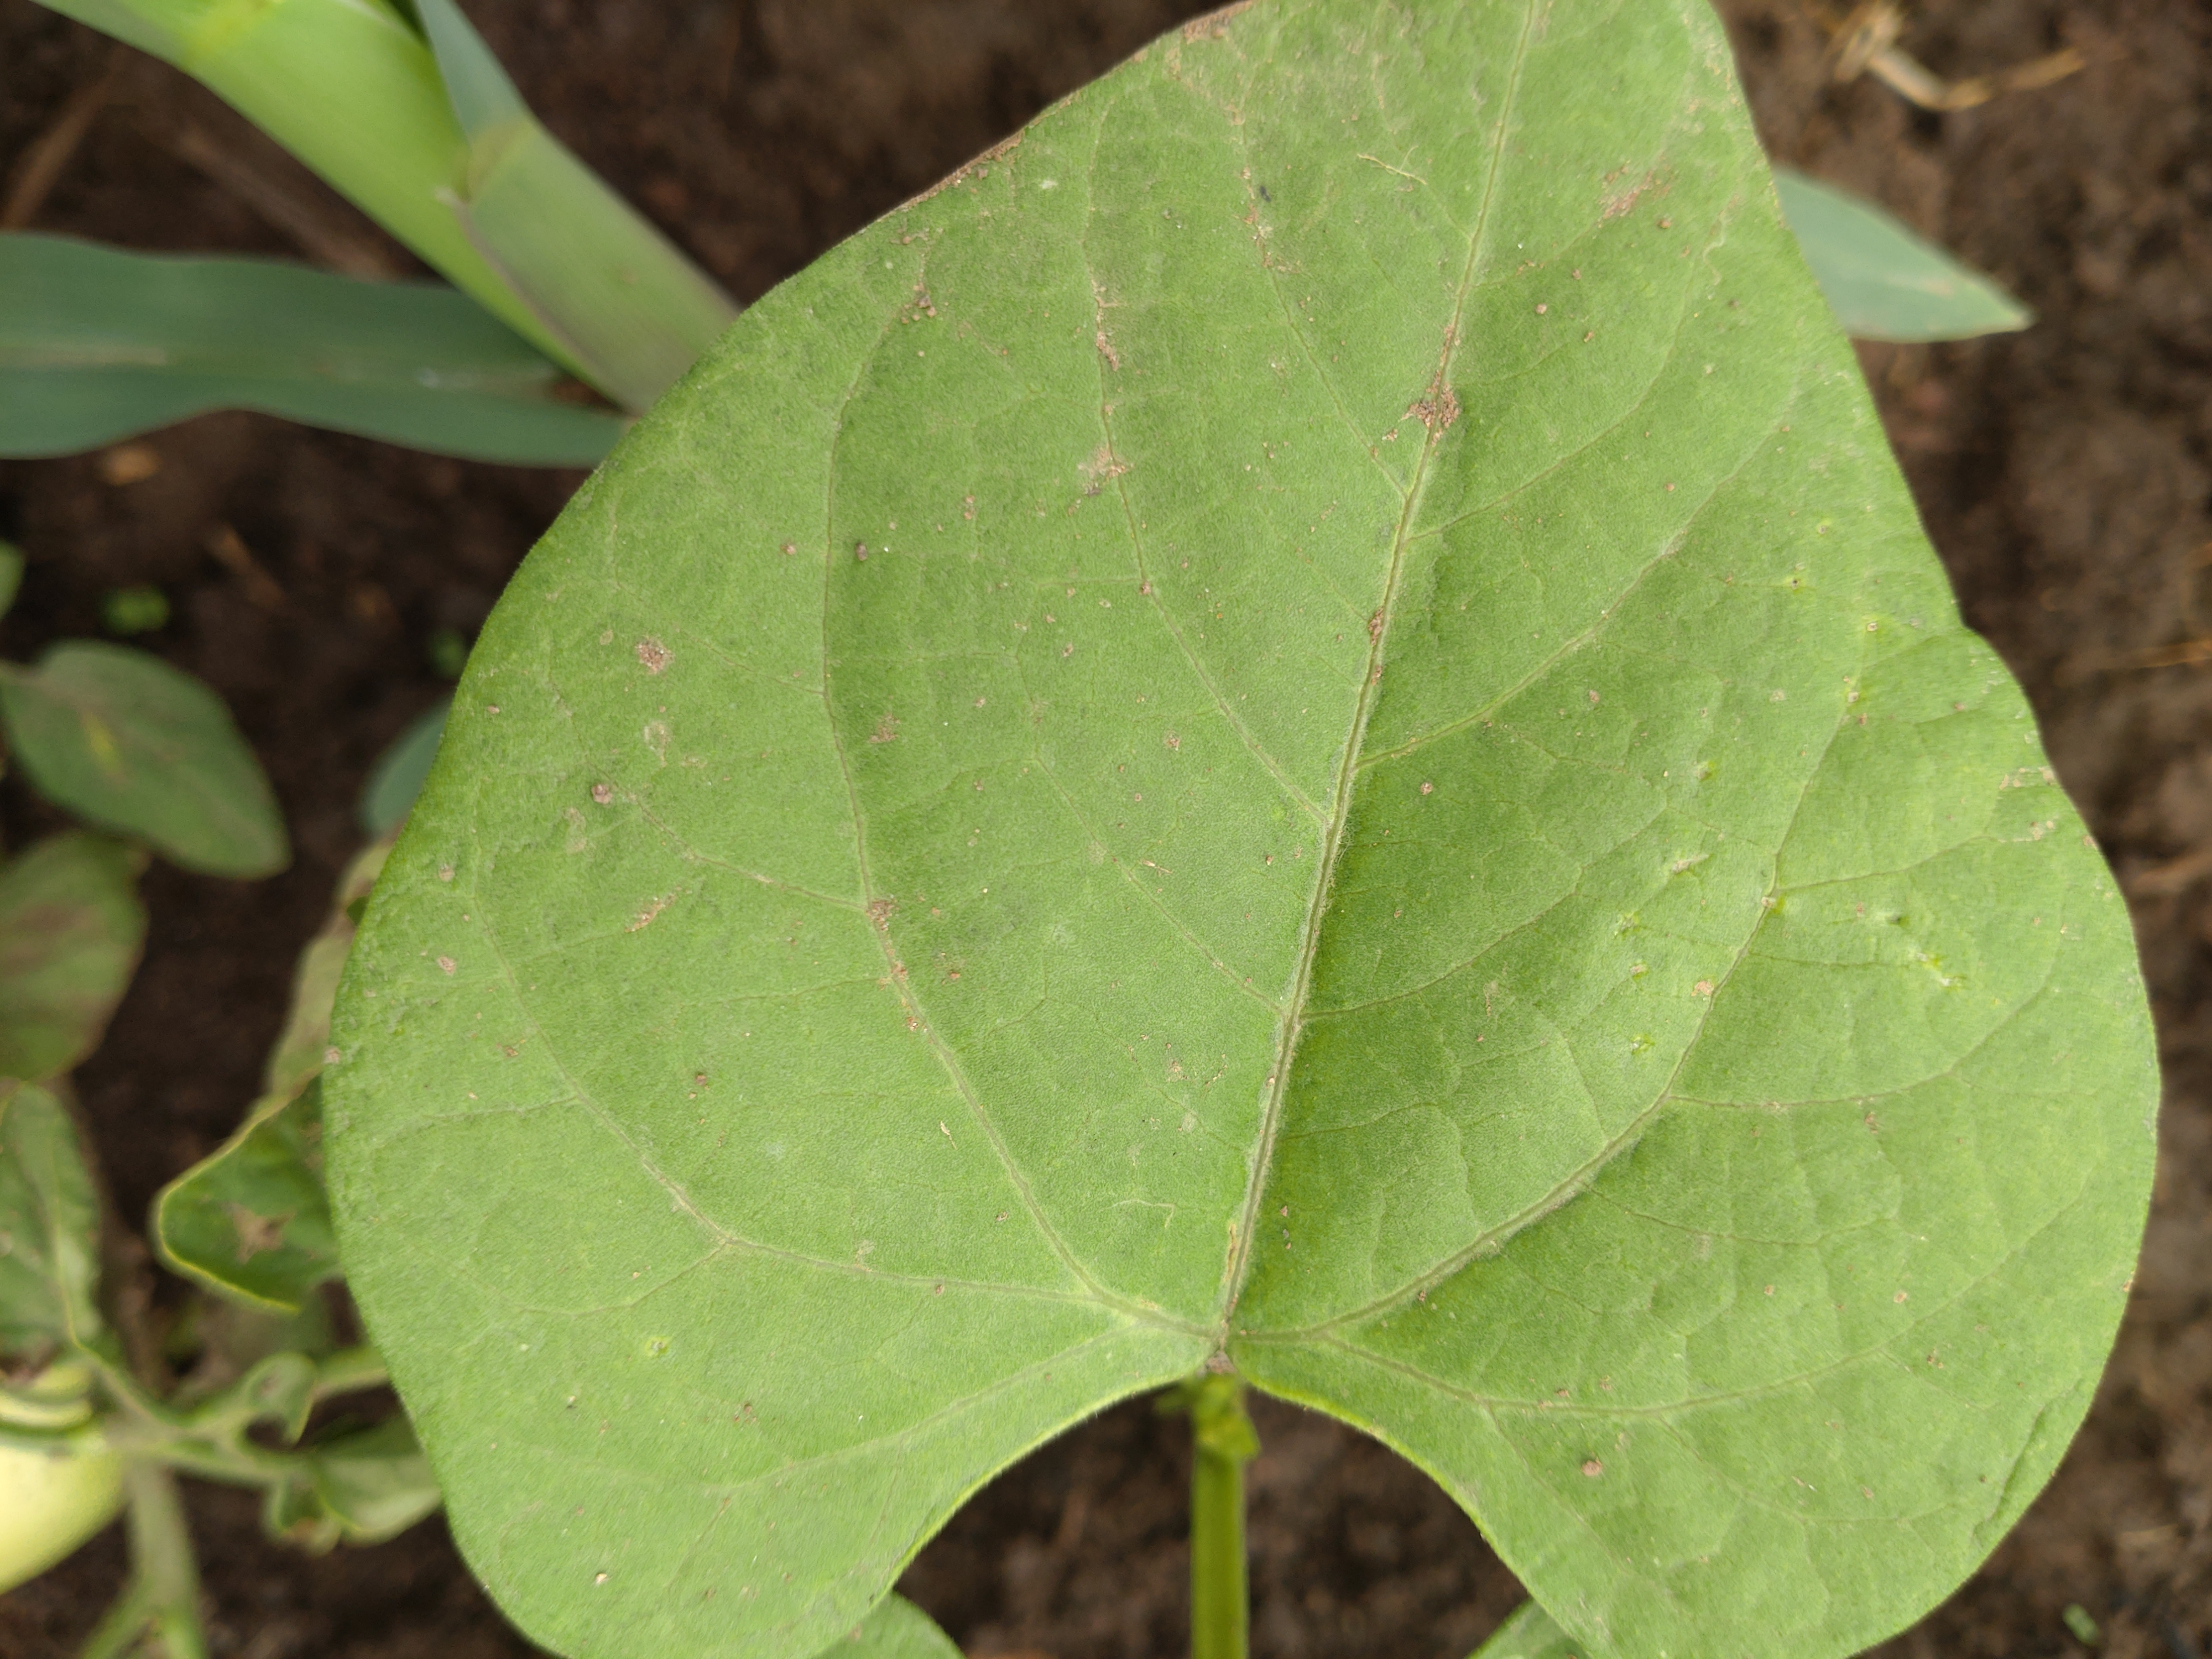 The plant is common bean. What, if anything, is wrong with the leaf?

healthy
